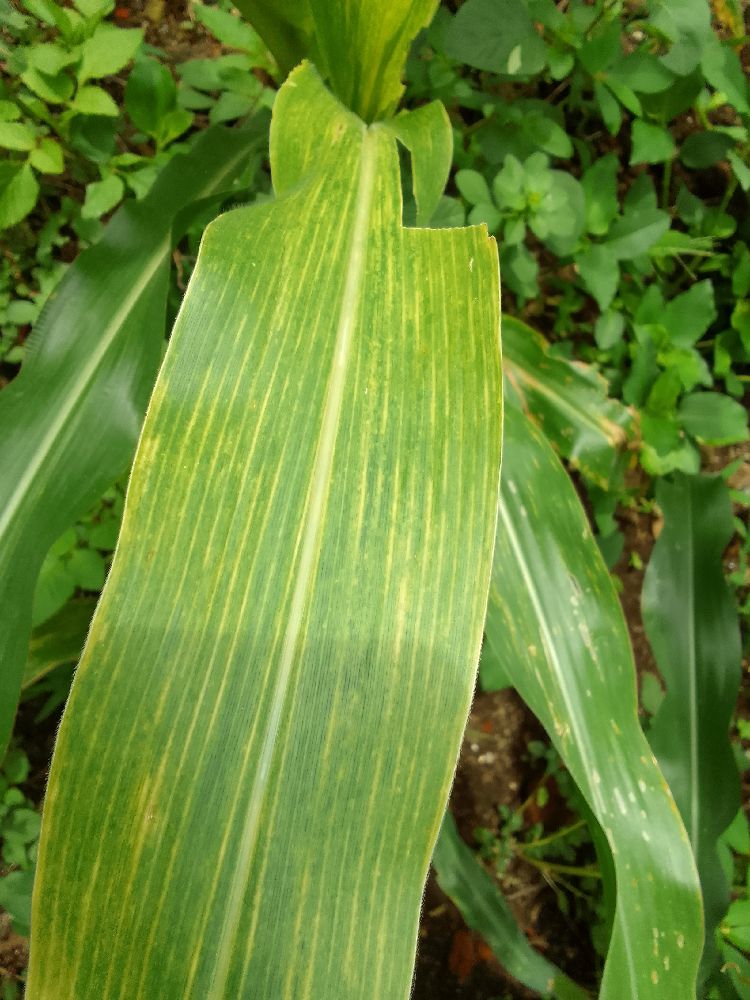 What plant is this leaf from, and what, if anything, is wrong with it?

maize, maize lethal necrosis
